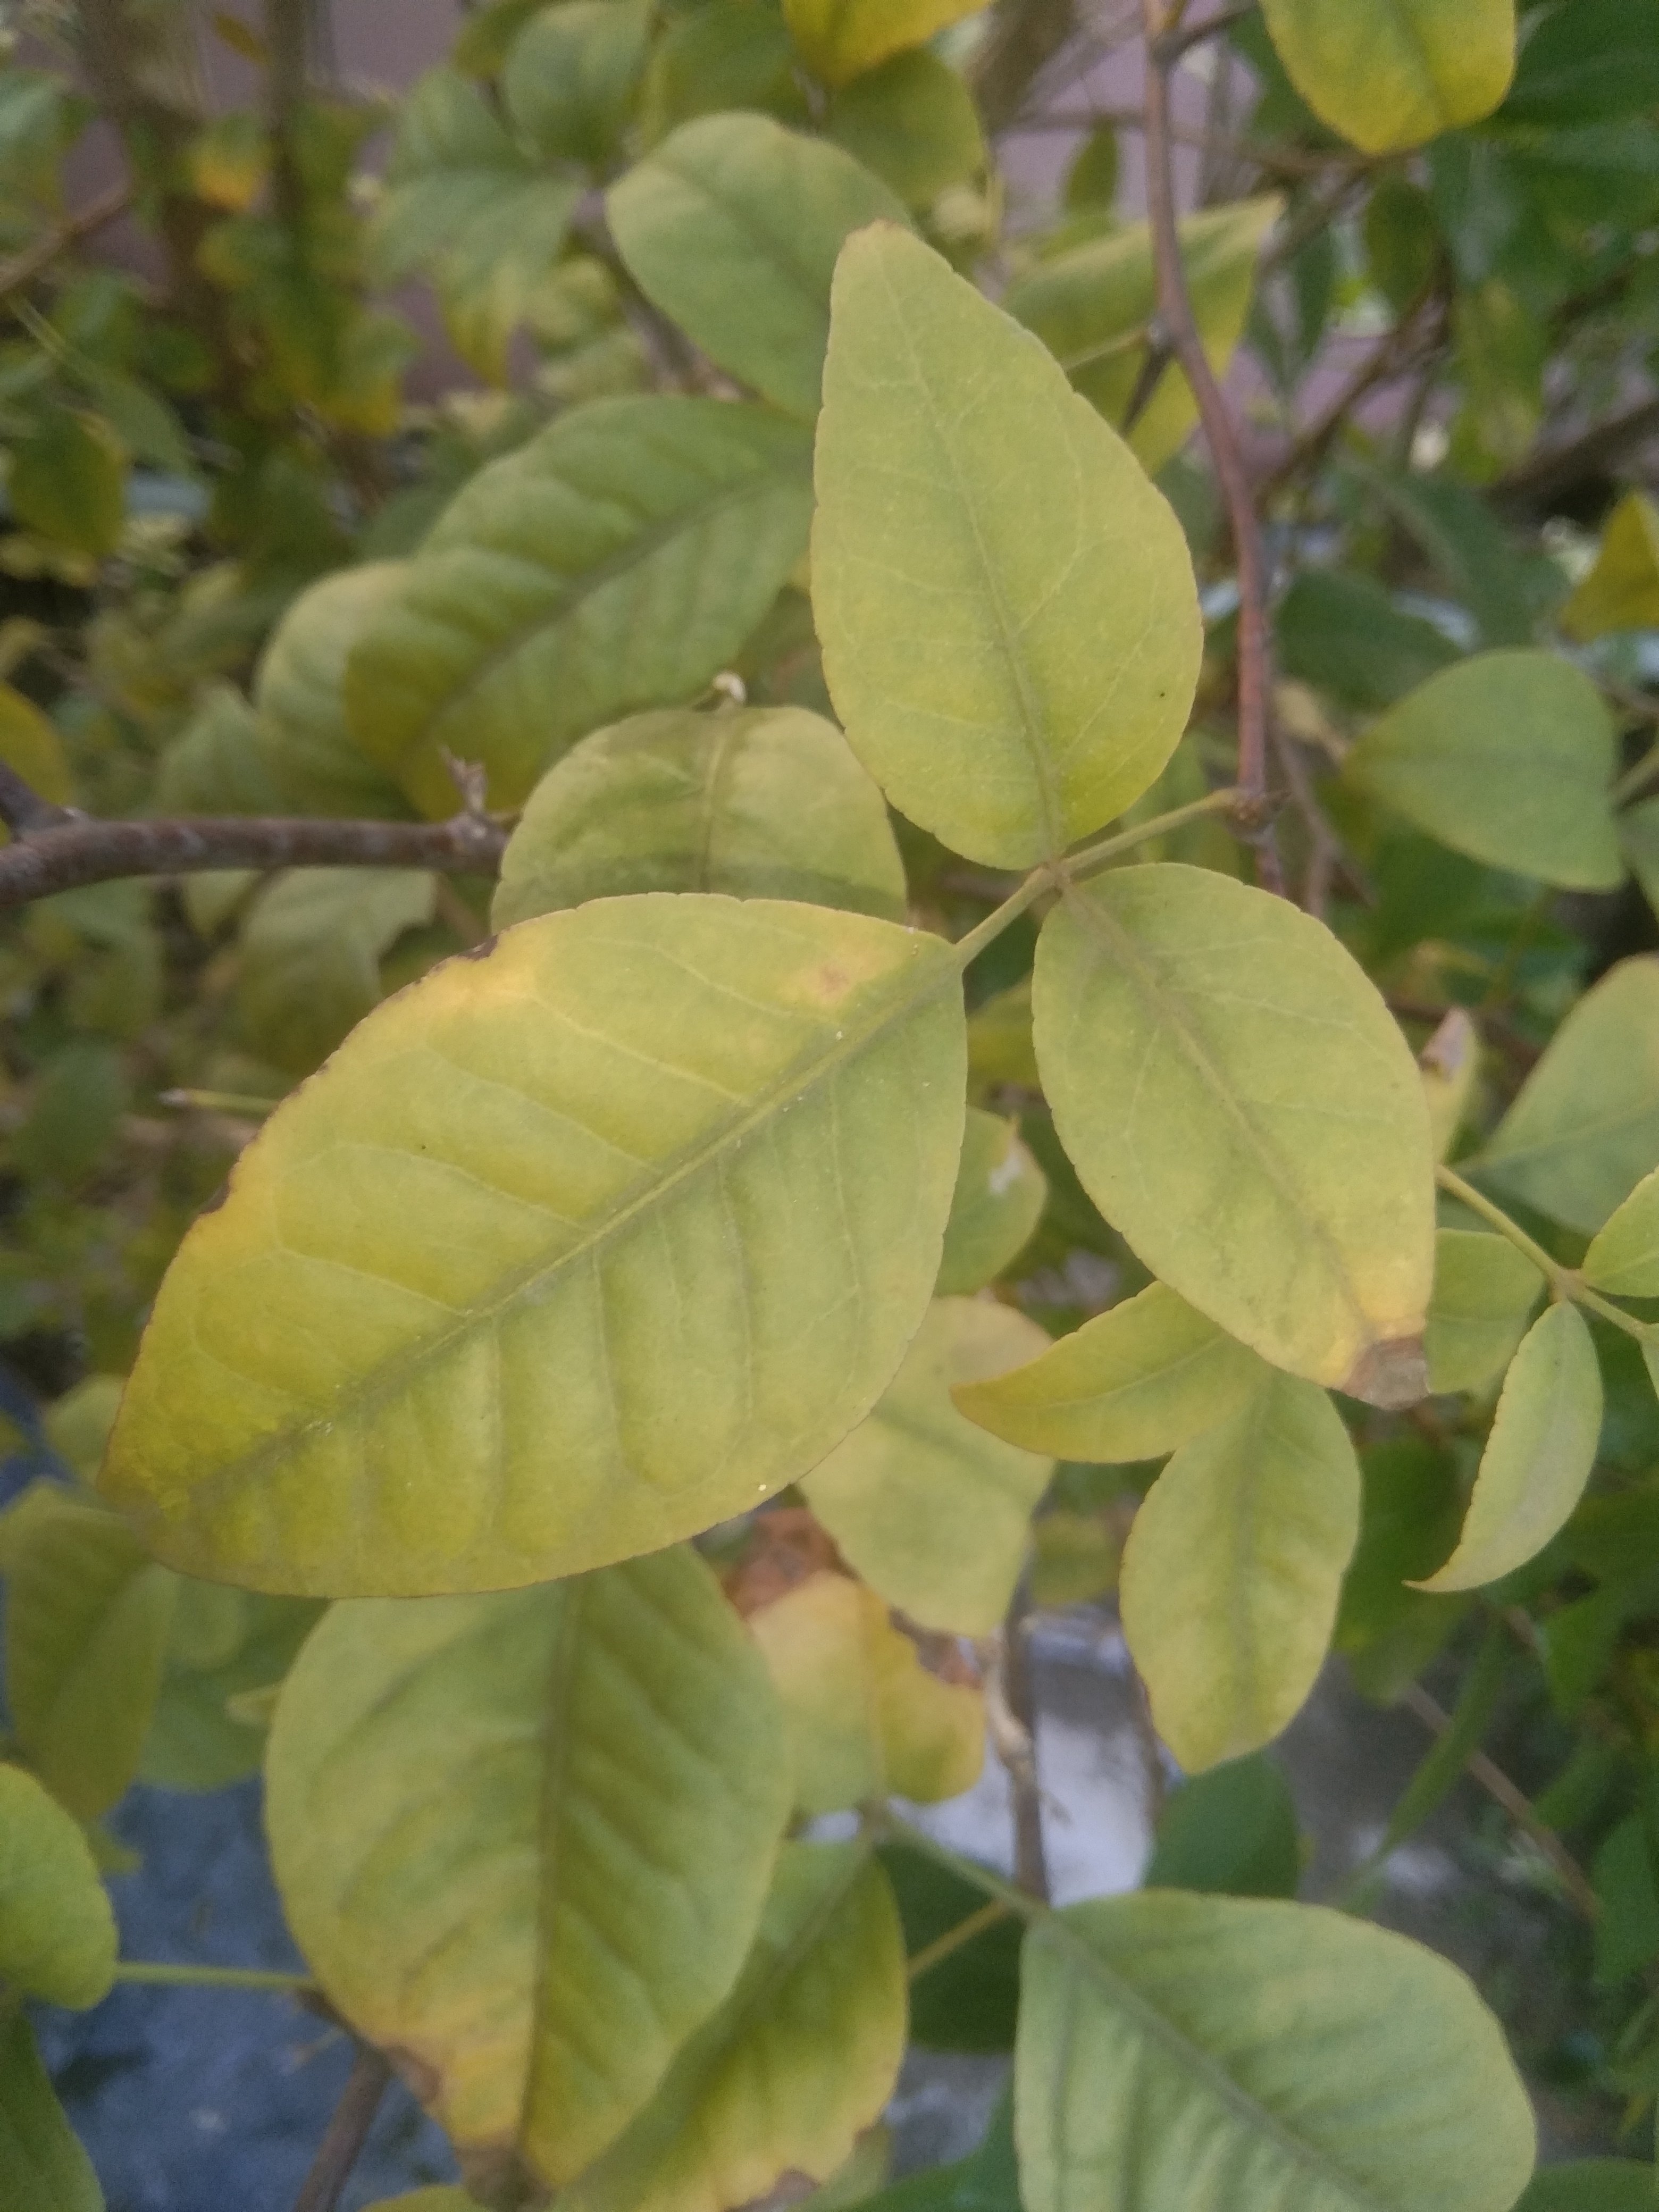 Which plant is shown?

wood apple
